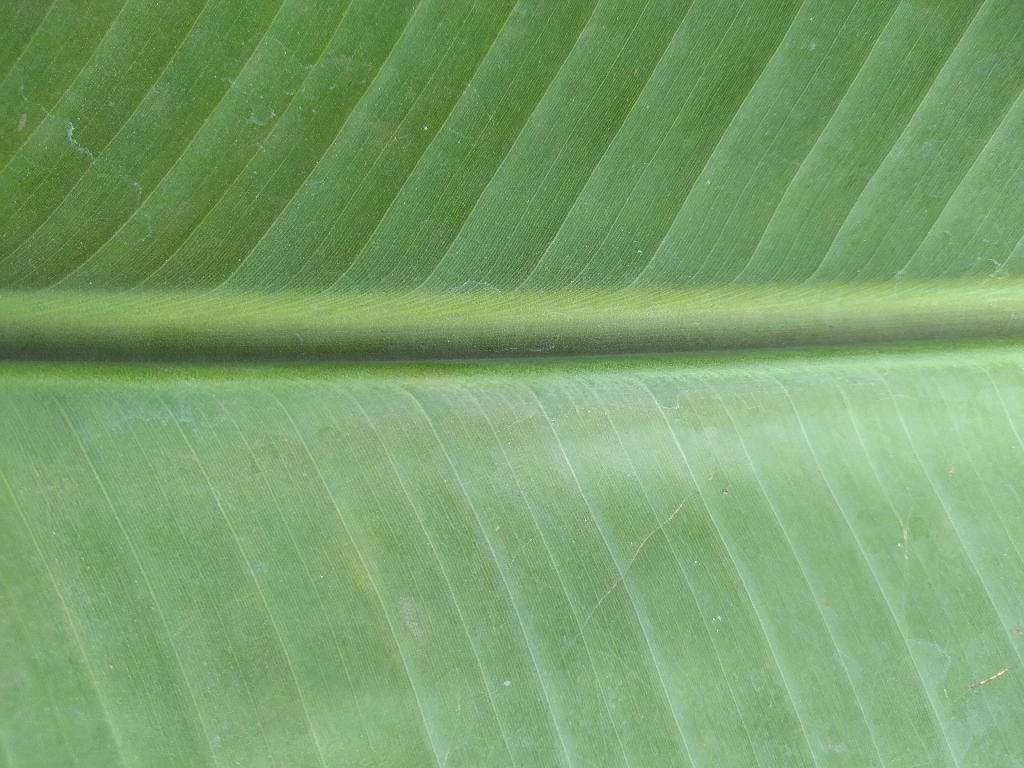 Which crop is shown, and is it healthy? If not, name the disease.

banana, healthy
